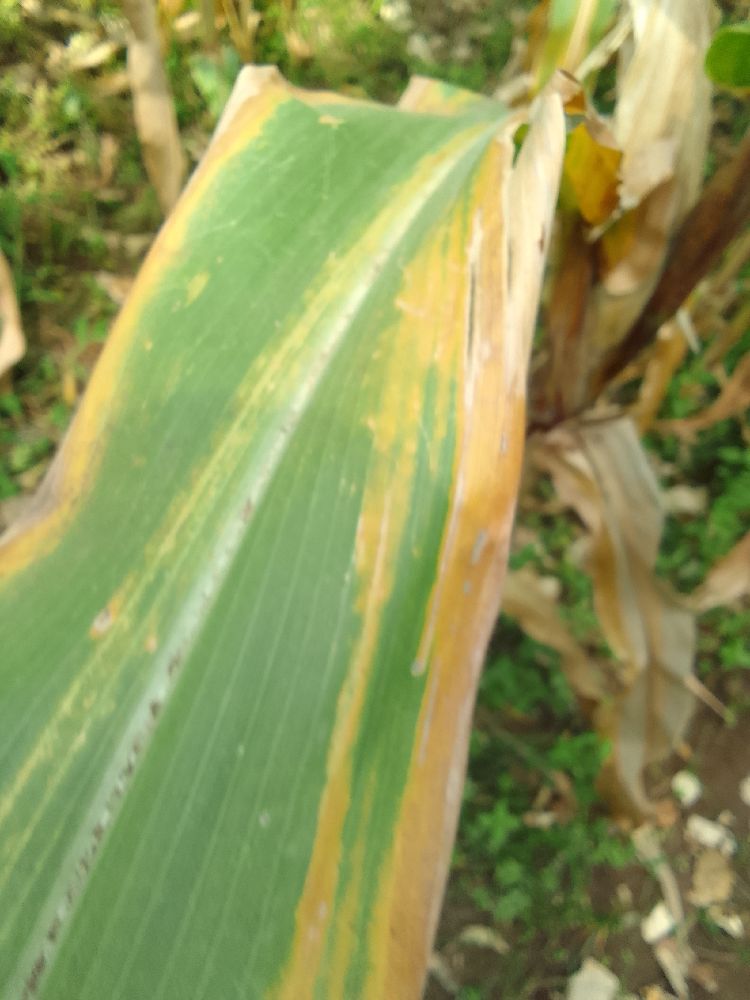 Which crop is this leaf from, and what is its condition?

maize, maize lethal necrosis
